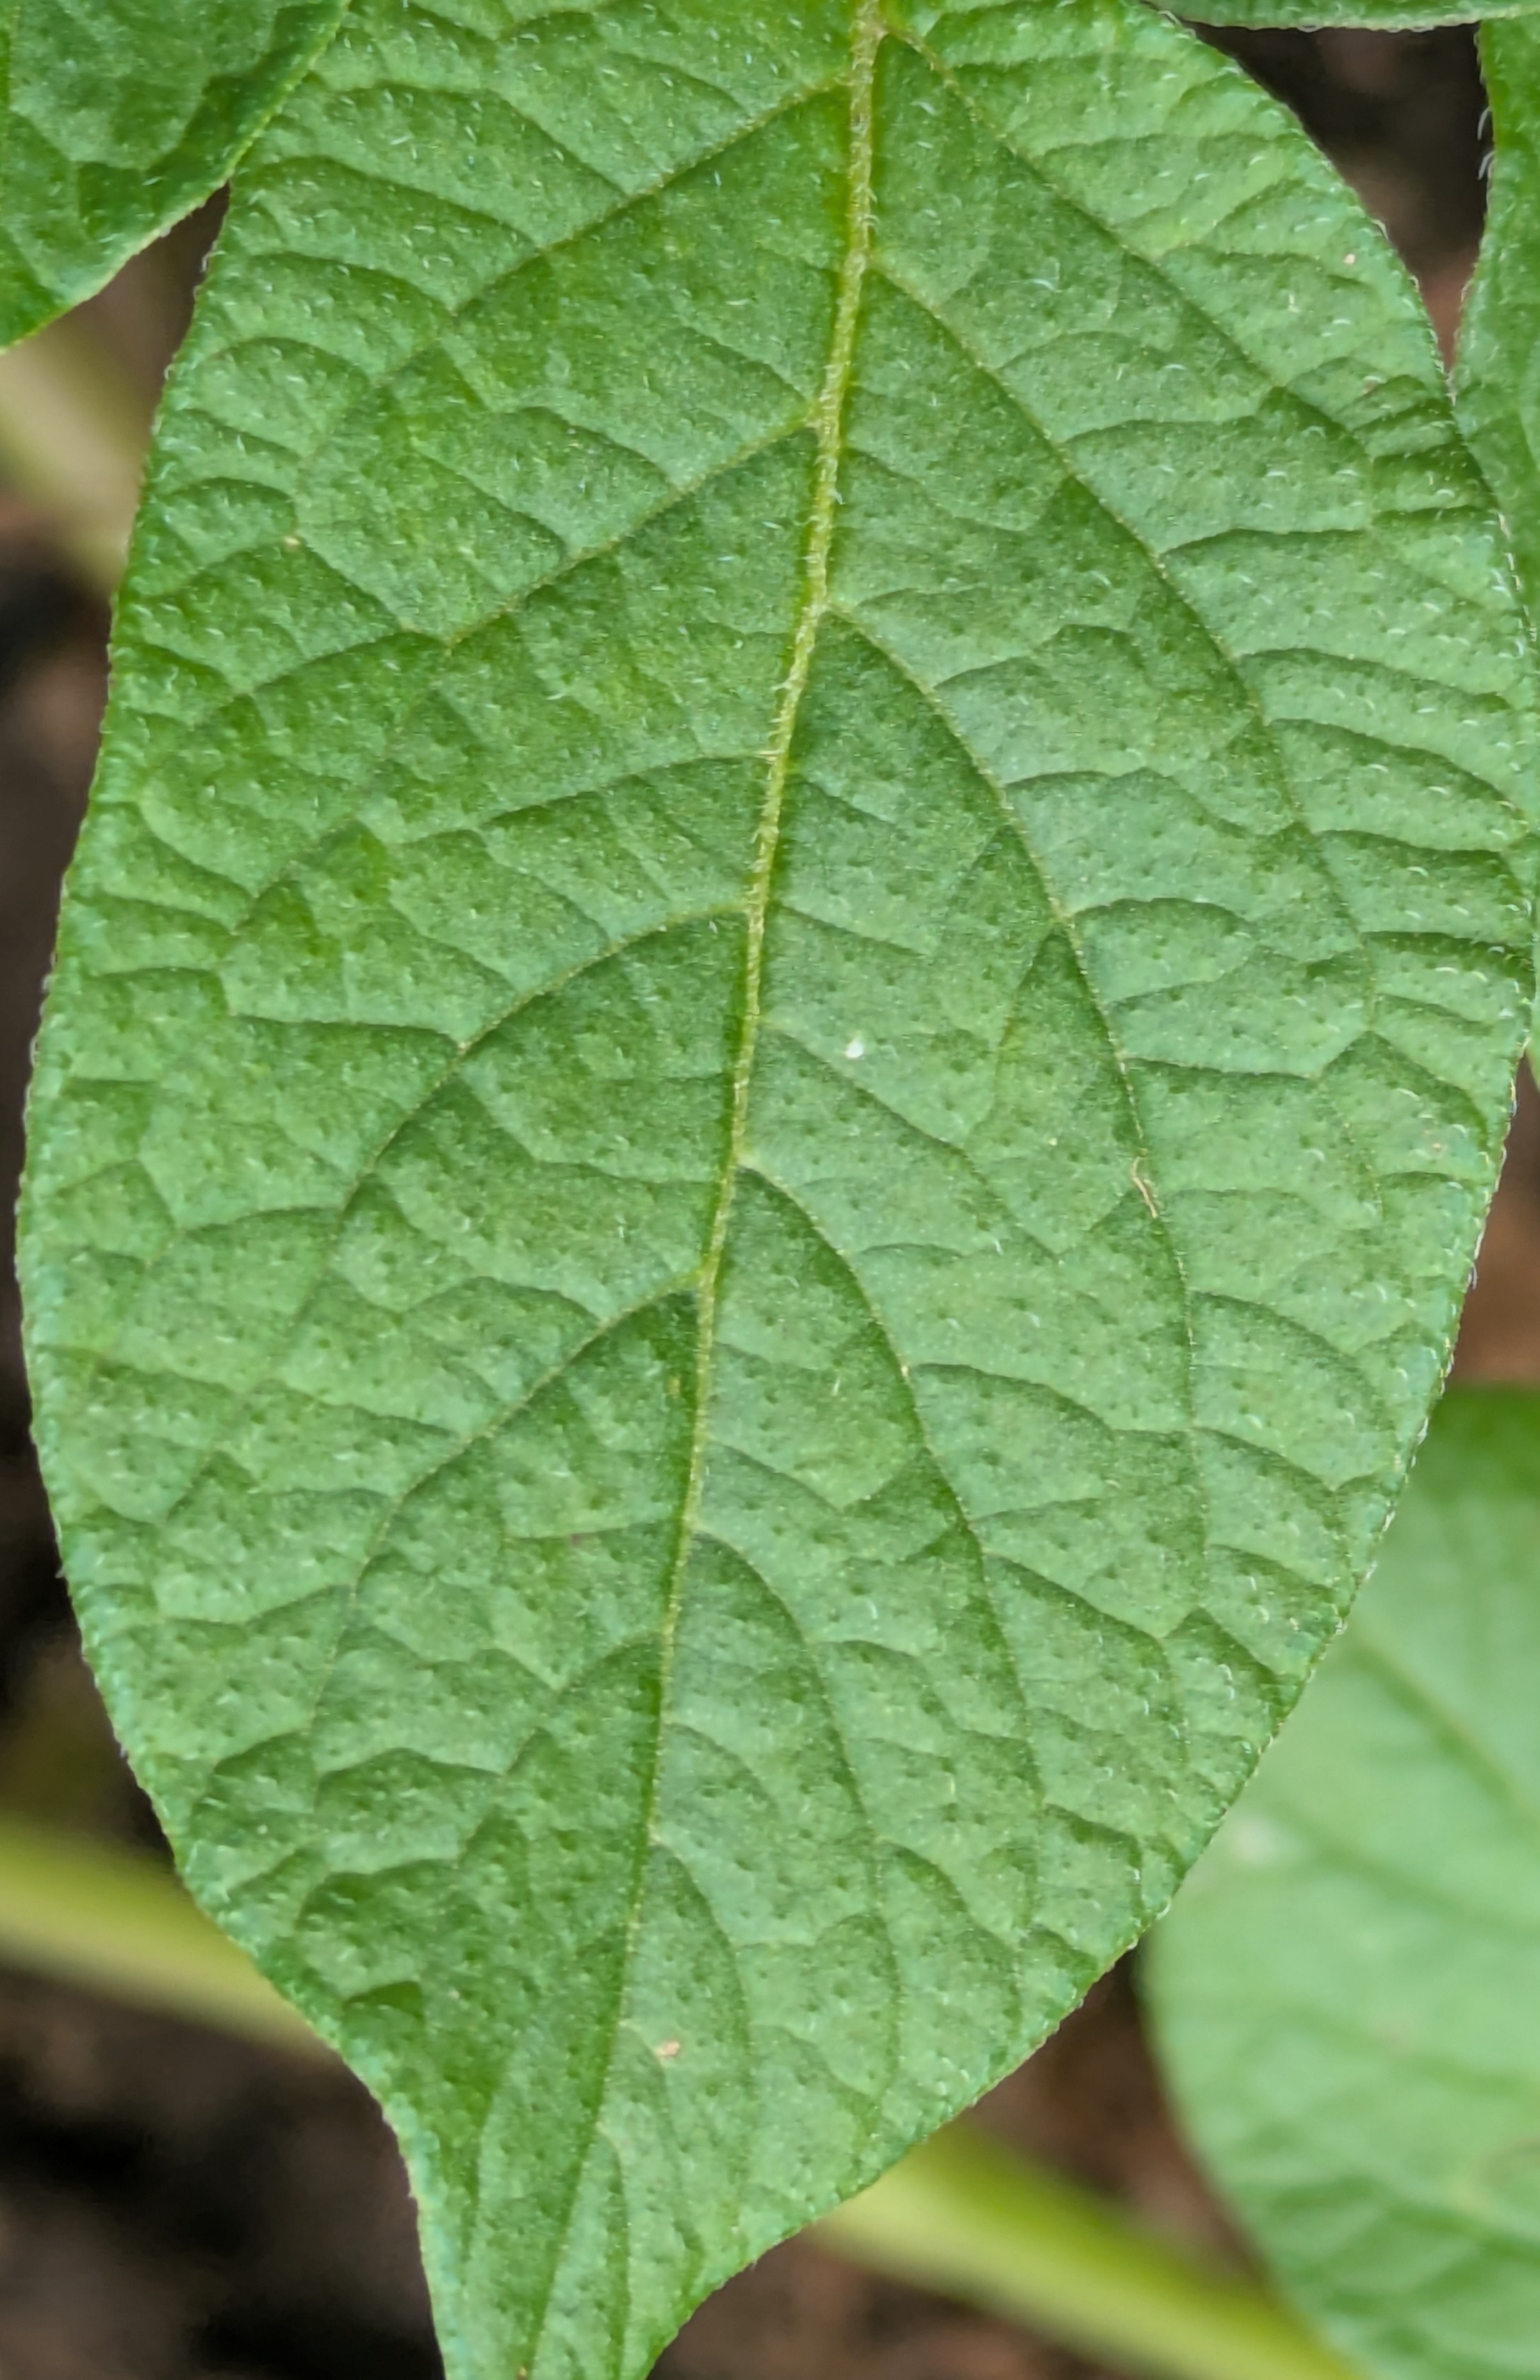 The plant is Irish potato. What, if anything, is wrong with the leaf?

healthy
